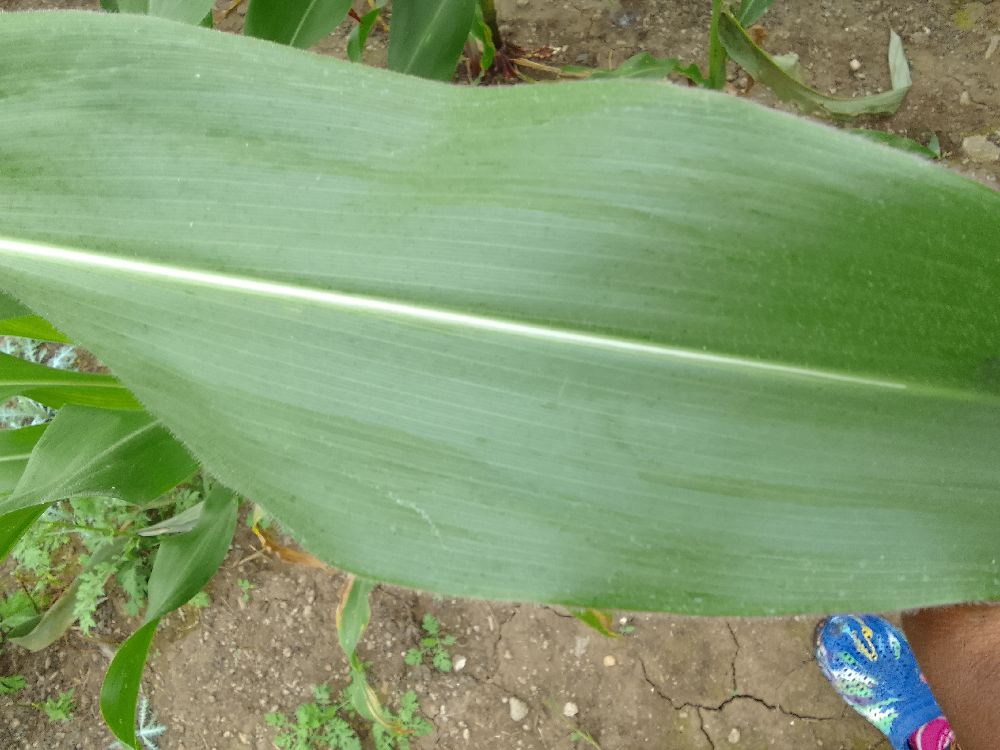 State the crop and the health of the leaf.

maize, healthy
